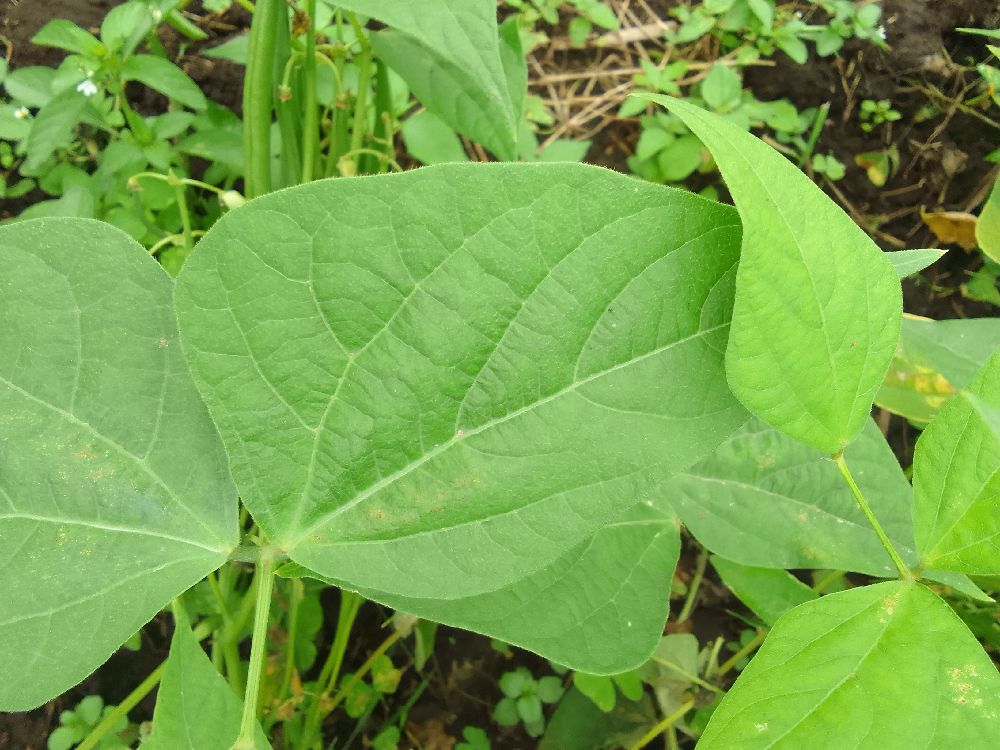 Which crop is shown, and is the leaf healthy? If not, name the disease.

common bean, healthy
